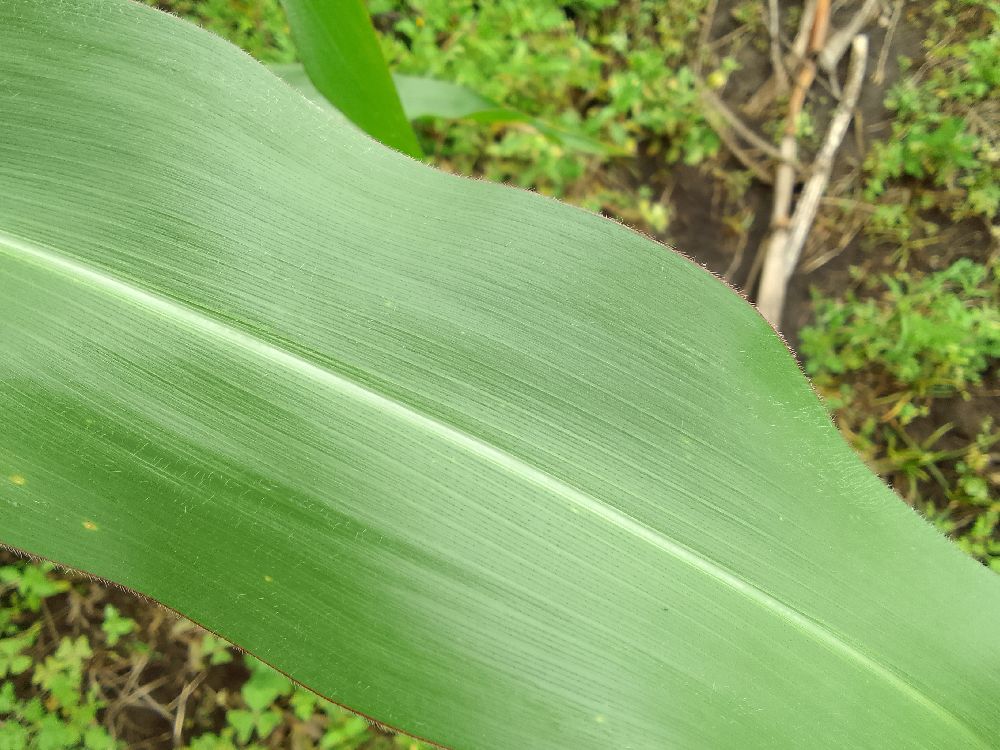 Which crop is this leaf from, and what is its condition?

maize, healthy
